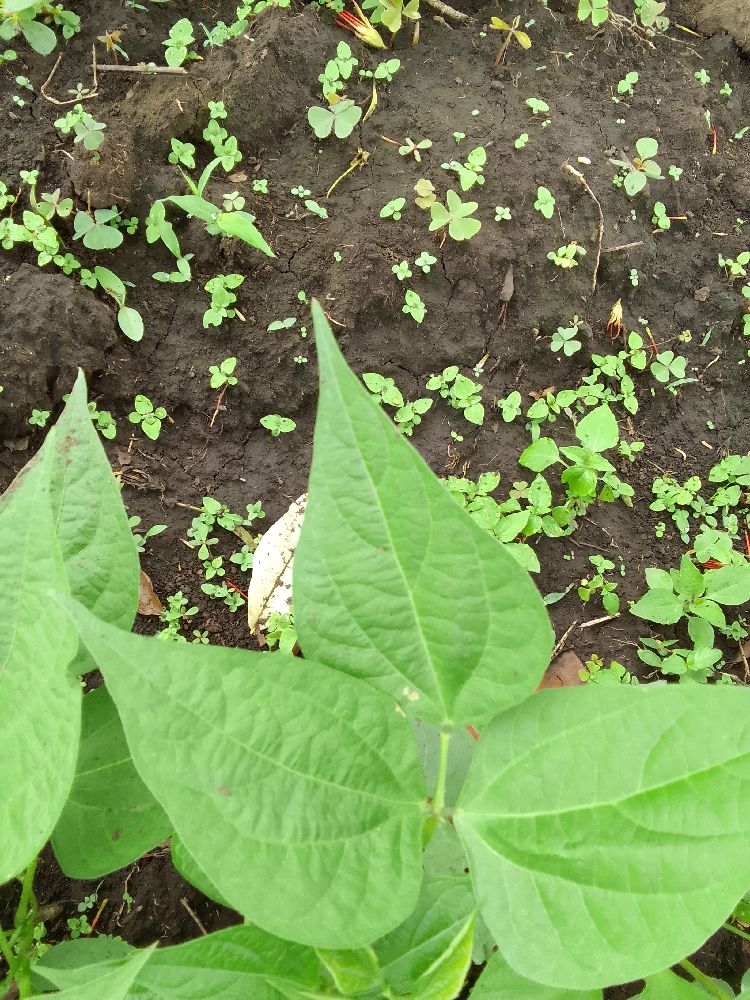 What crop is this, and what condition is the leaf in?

common bean, healthy
